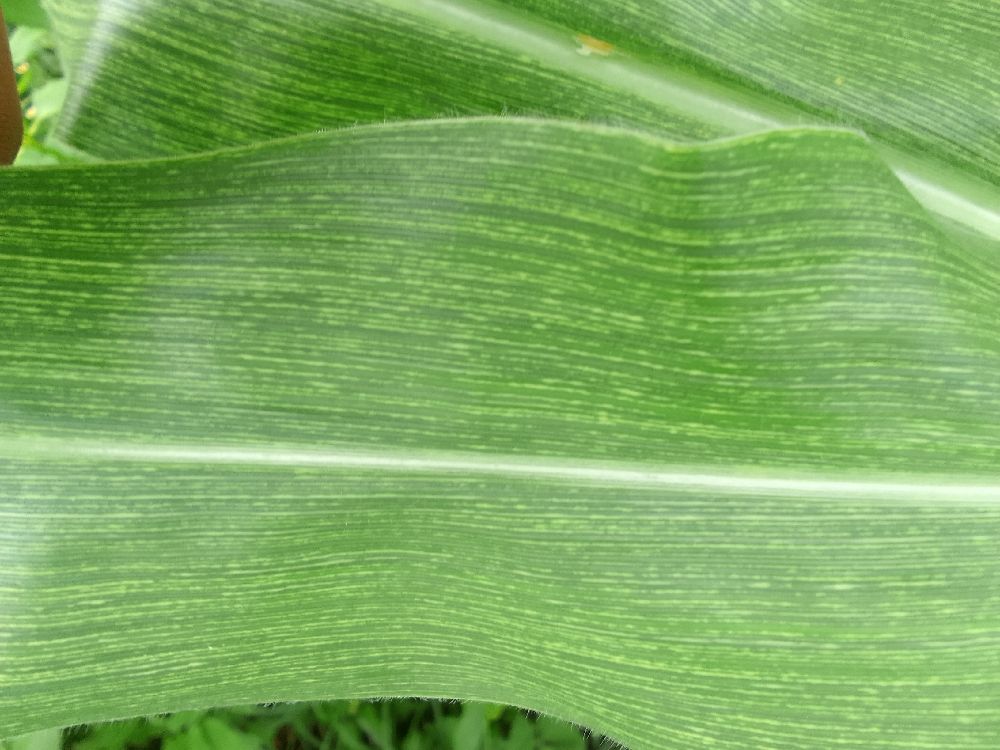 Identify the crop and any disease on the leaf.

maize, maize streak virus
